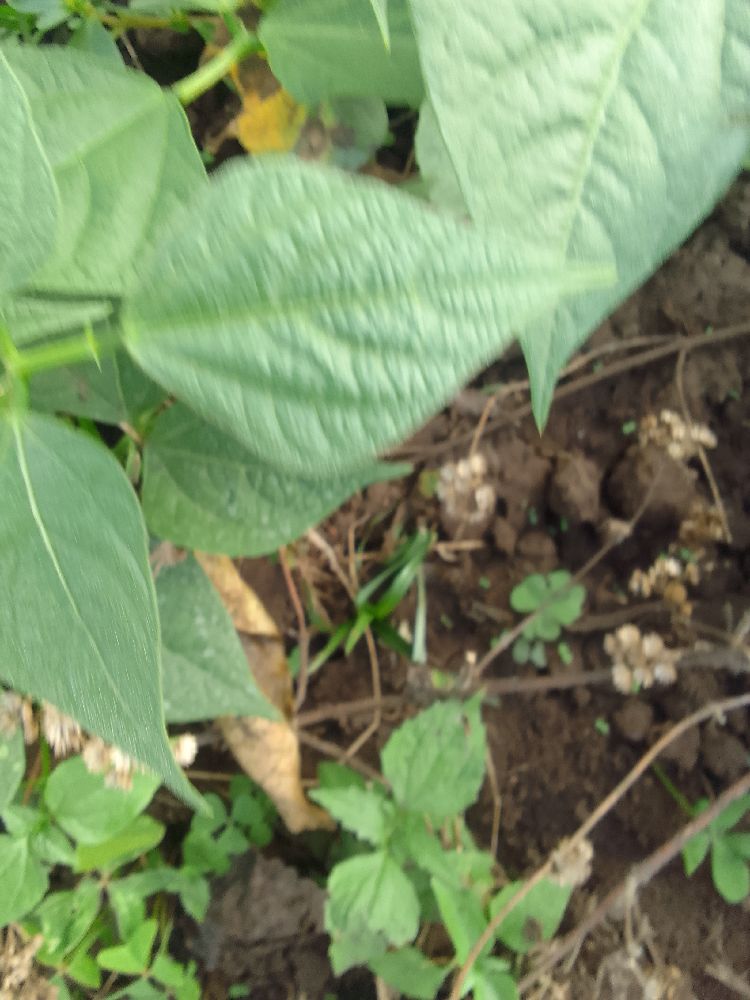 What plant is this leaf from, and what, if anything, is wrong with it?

common bean, healthy
